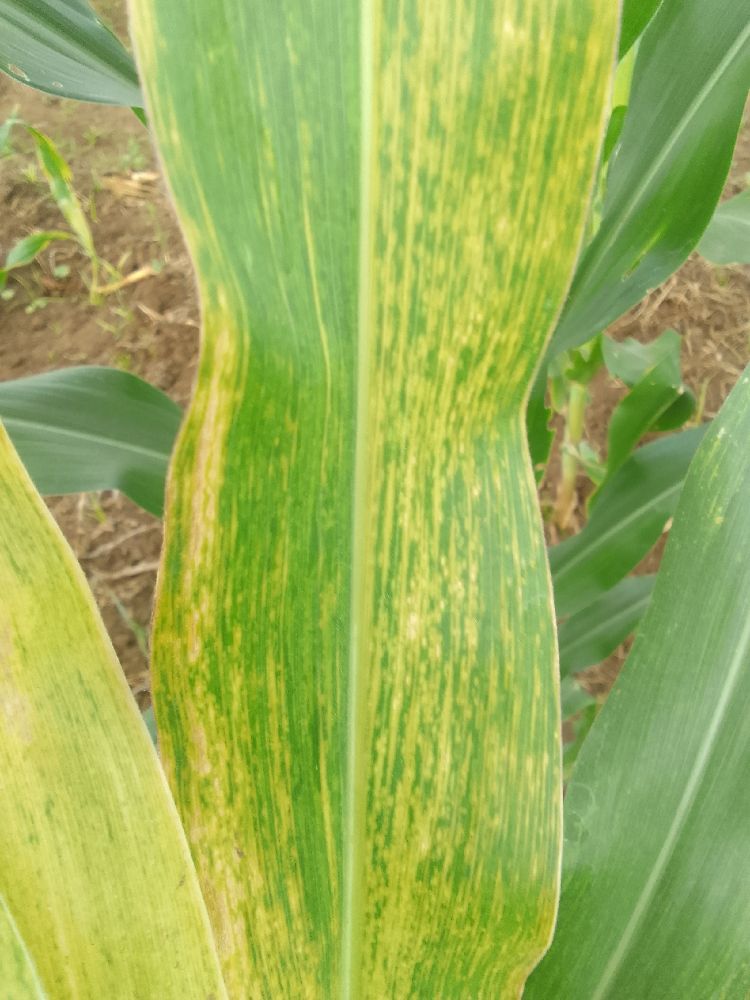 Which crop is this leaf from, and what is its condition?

maize, maize lethal necrosis
